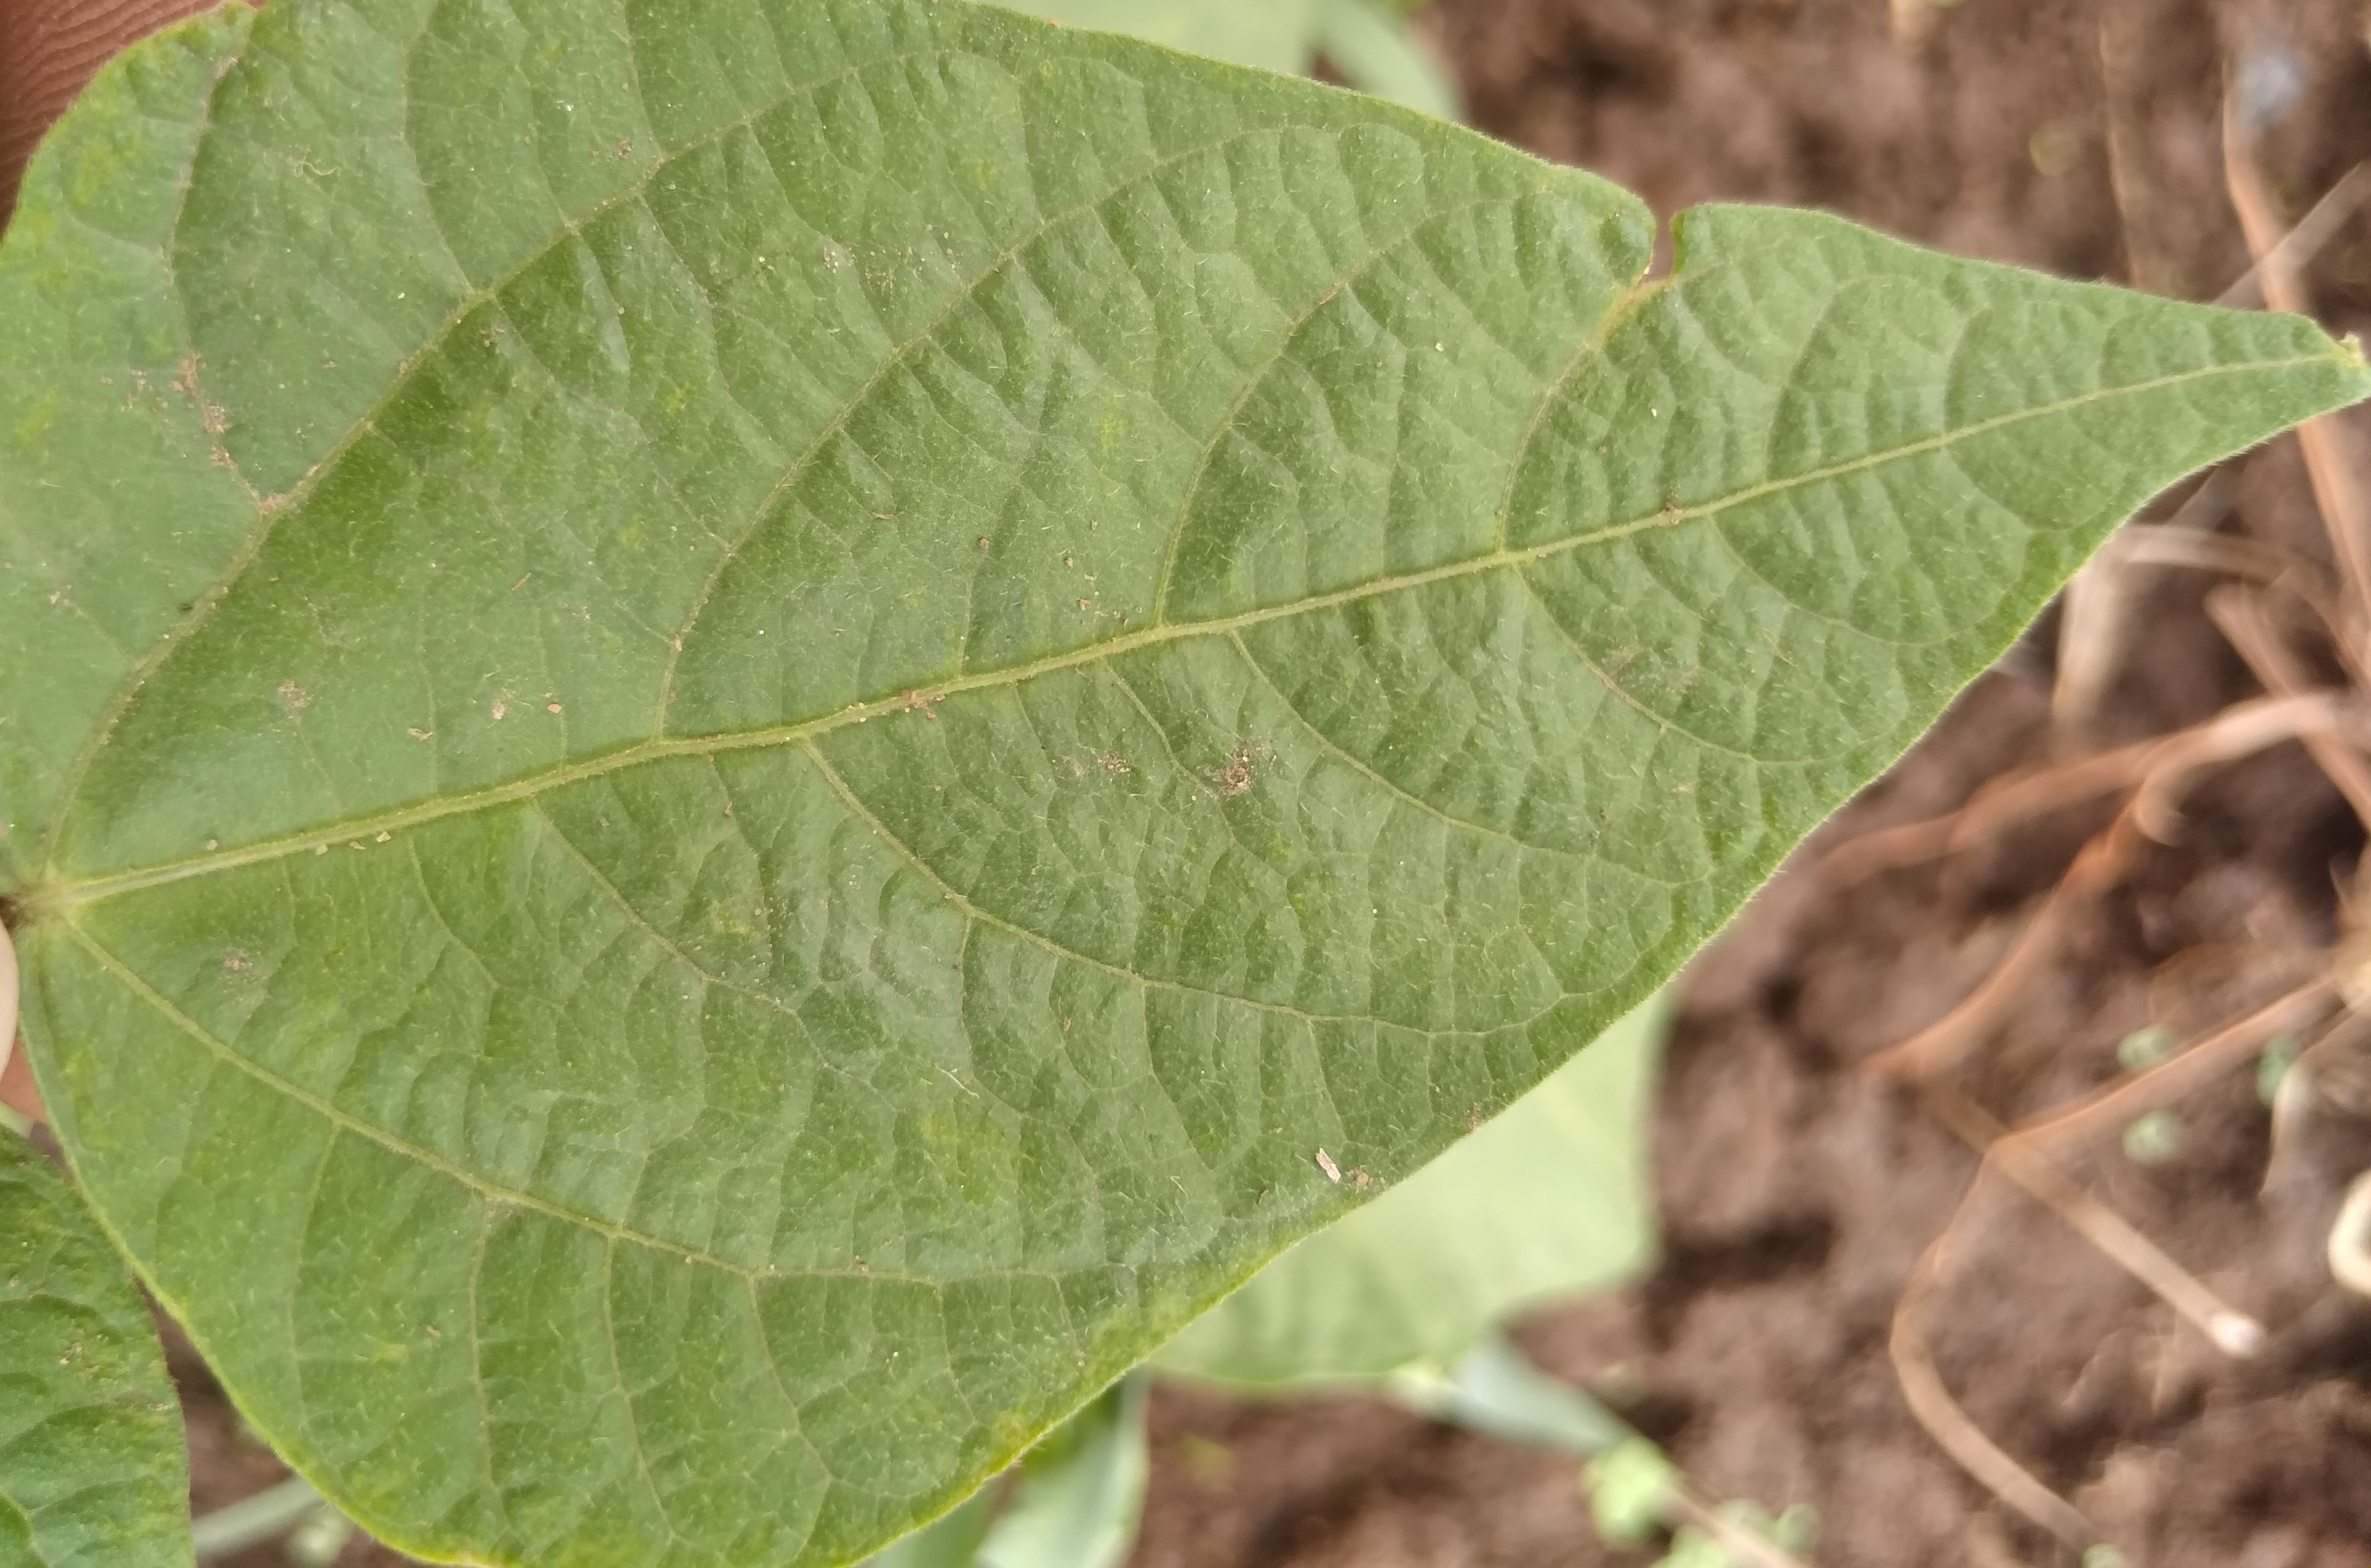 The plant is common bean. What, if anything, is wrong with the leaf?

healthy
